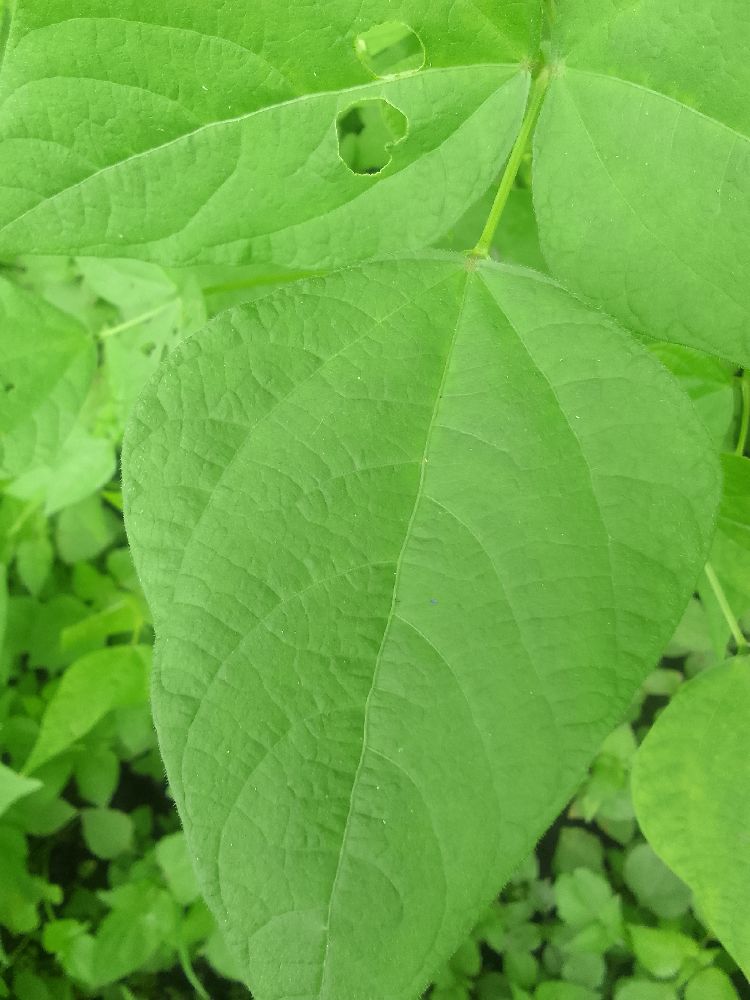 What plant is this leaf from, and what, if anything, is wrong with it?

common bean, healthy
